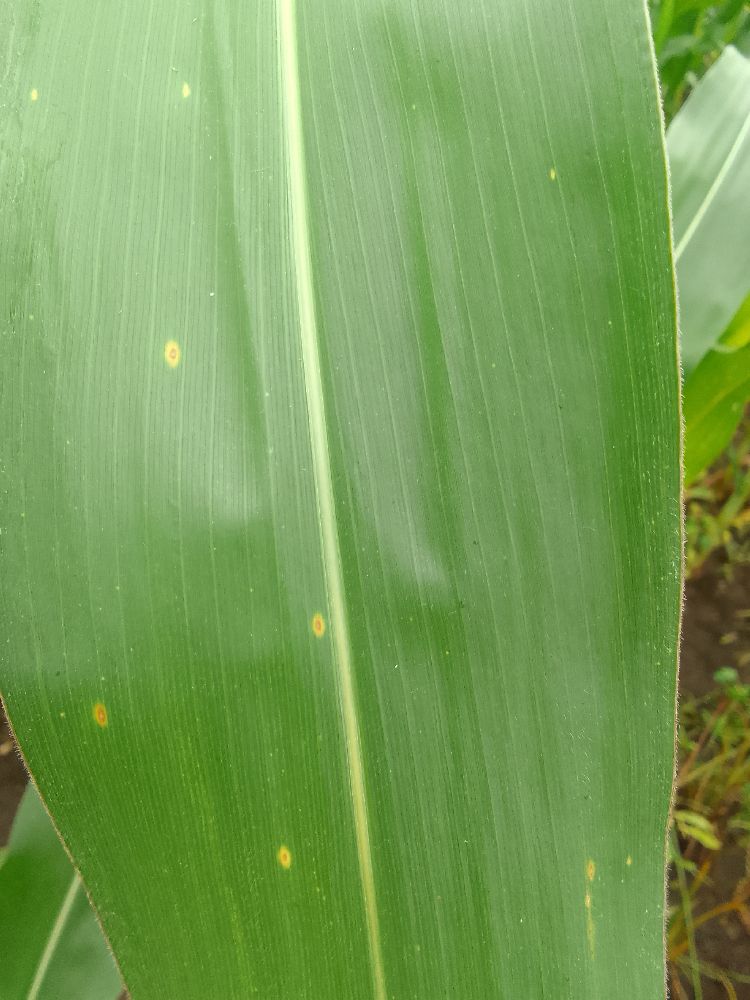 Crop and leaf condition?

maize, healthy
